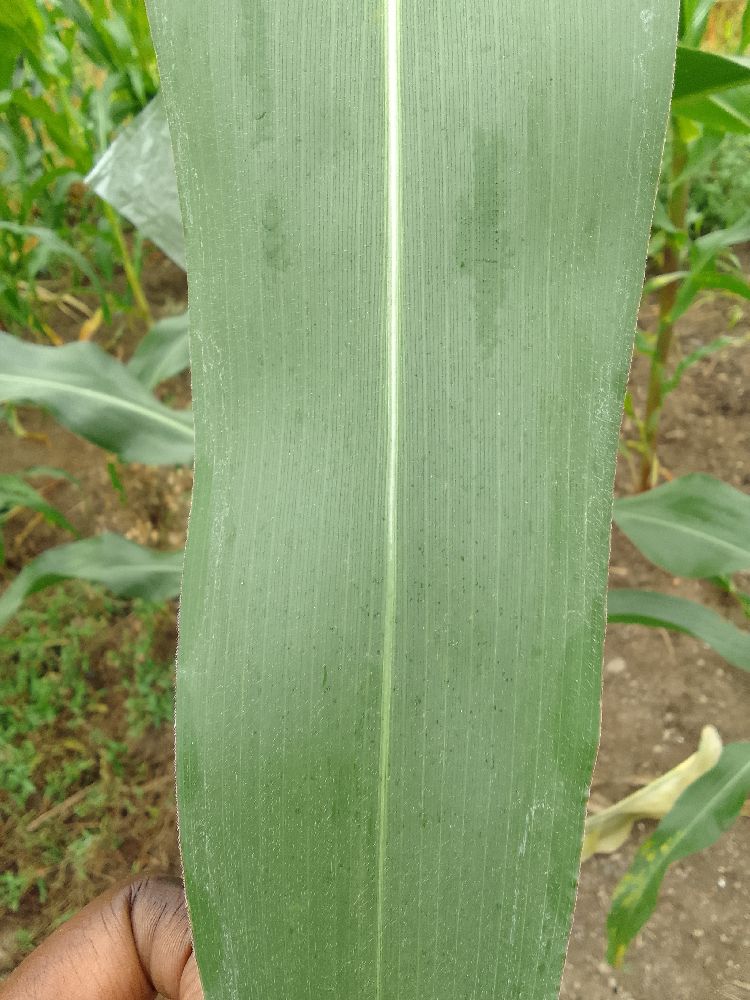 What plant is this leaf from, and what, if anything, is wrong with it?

maize, healthy
